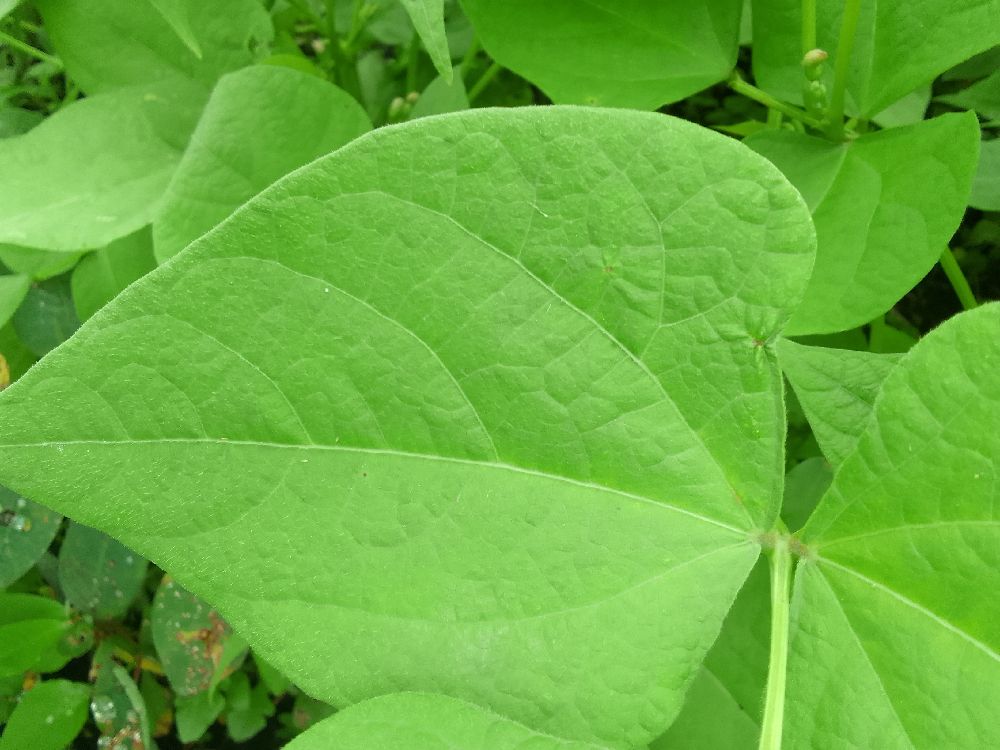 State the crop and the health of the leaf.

common bean, healthy
